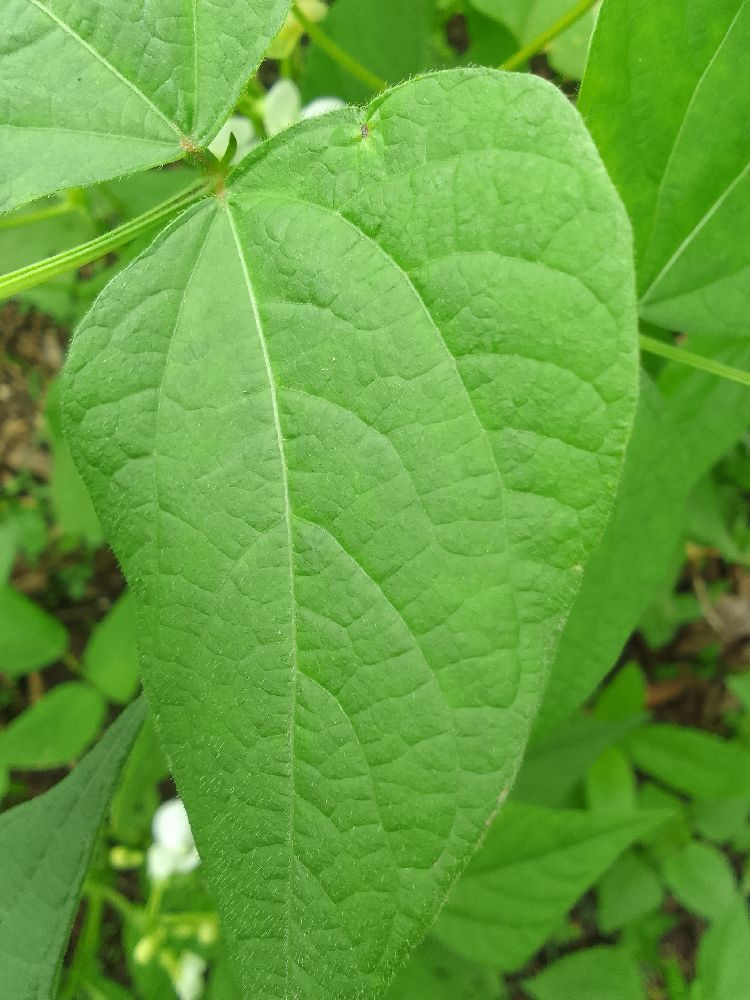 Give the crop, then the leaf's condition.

common bean, healthy
